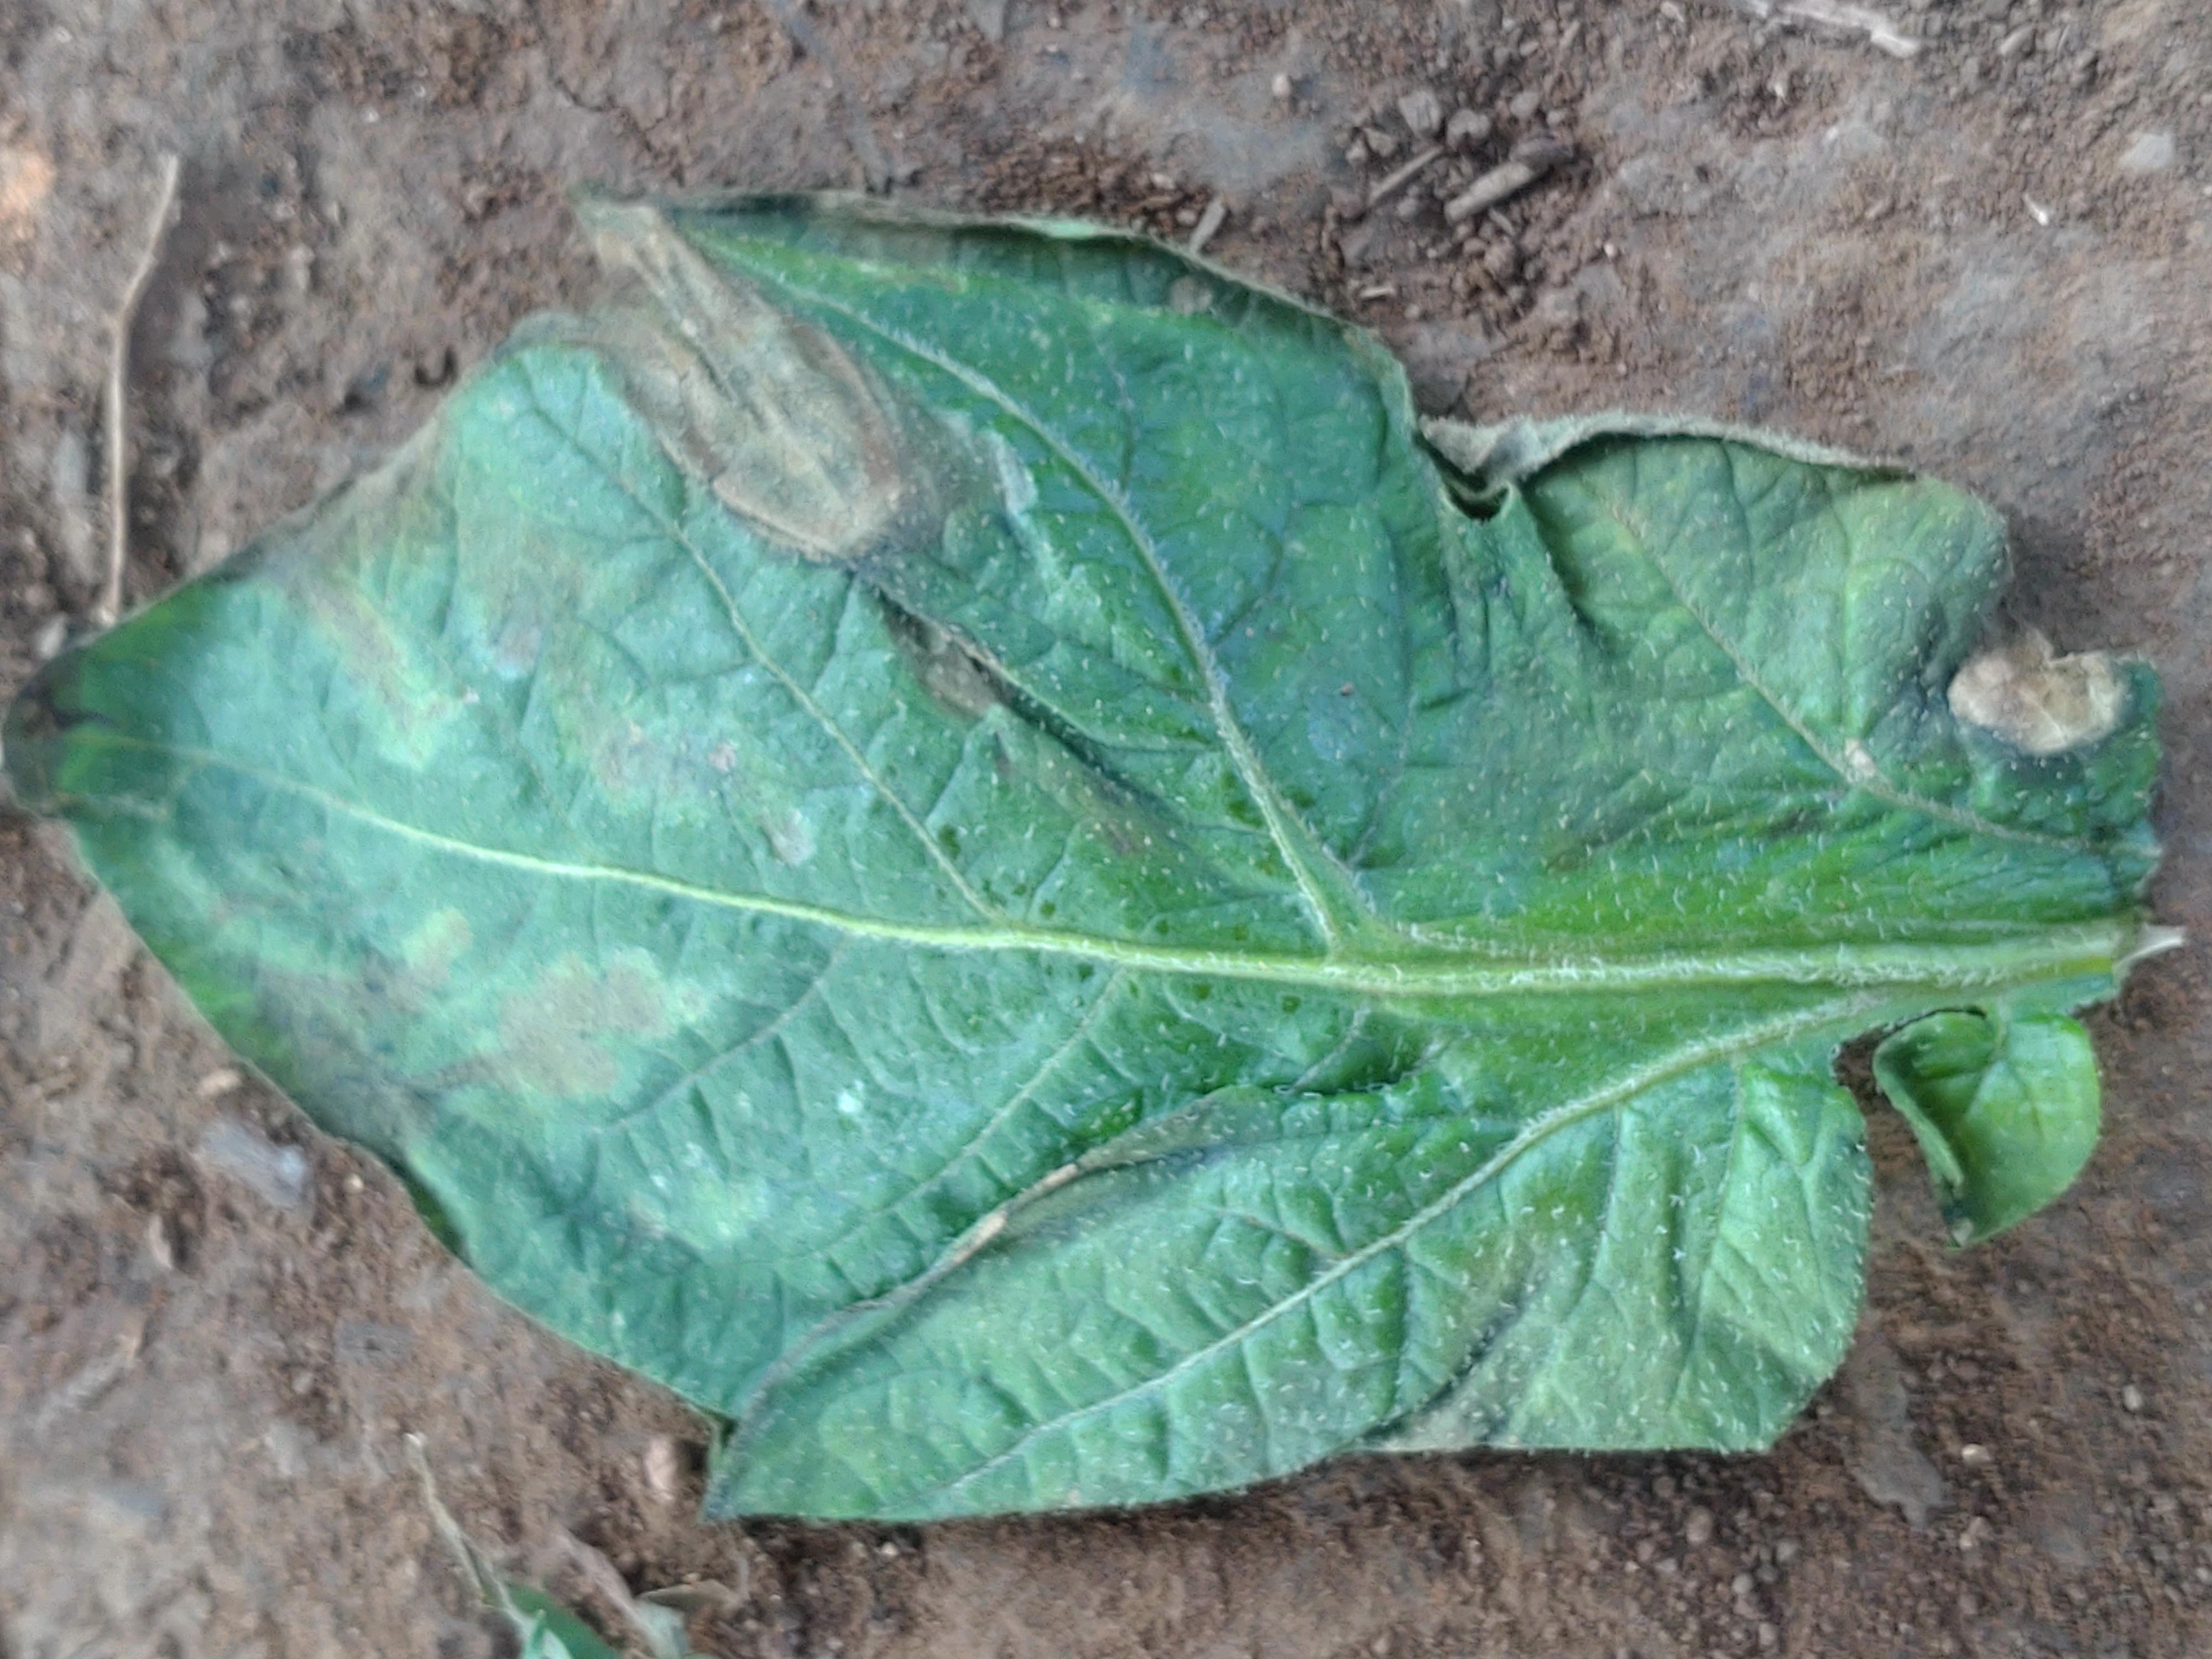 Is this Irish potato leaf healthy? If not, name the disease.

early blight
